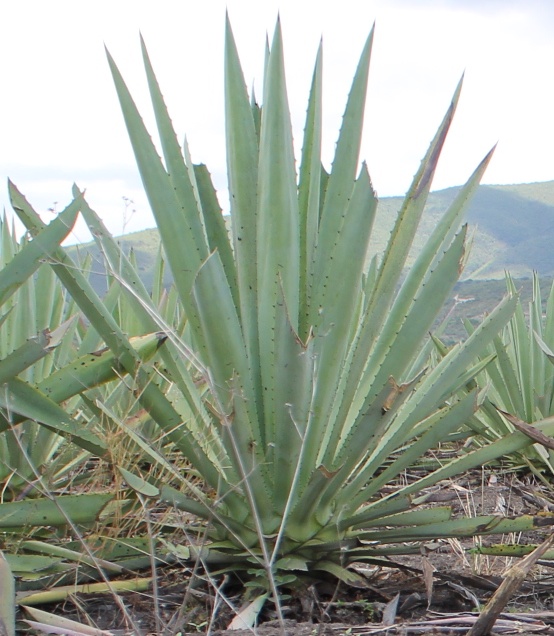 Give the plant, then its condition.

agave, healthy
